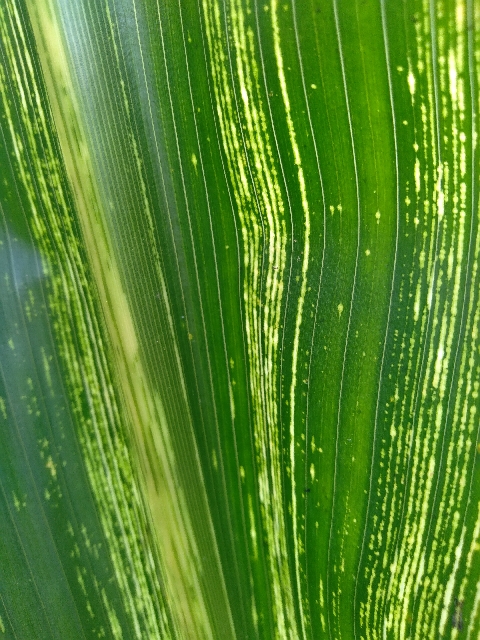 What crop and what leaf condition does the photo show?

maize, maize streak virus
